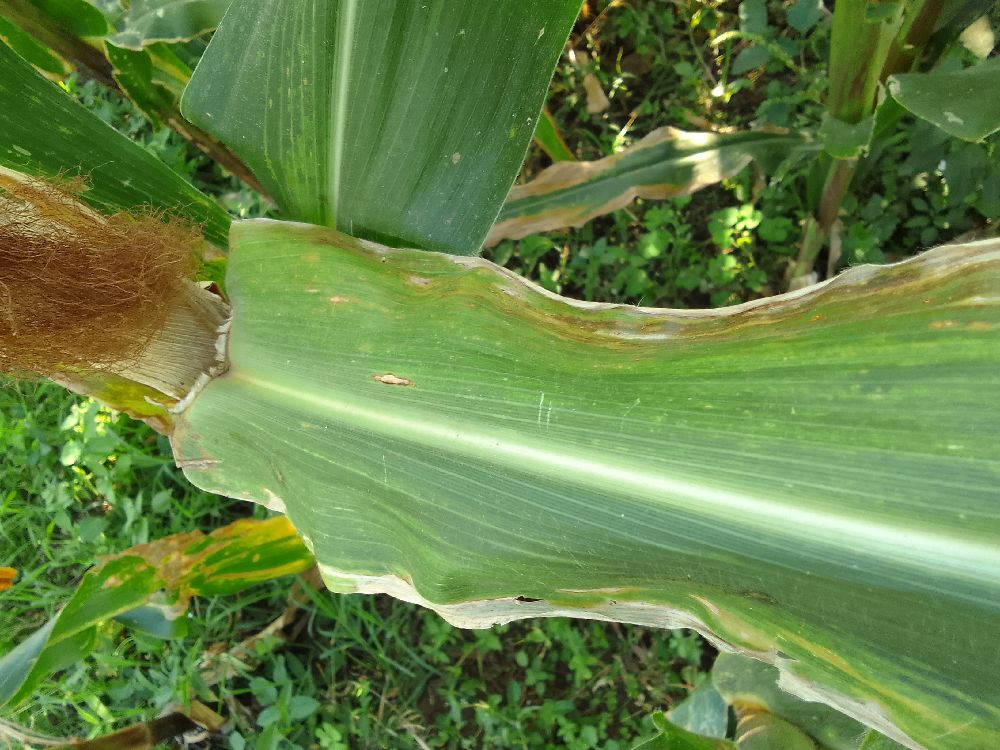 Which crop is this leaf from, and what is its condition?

maize, maize lethal necrosis
